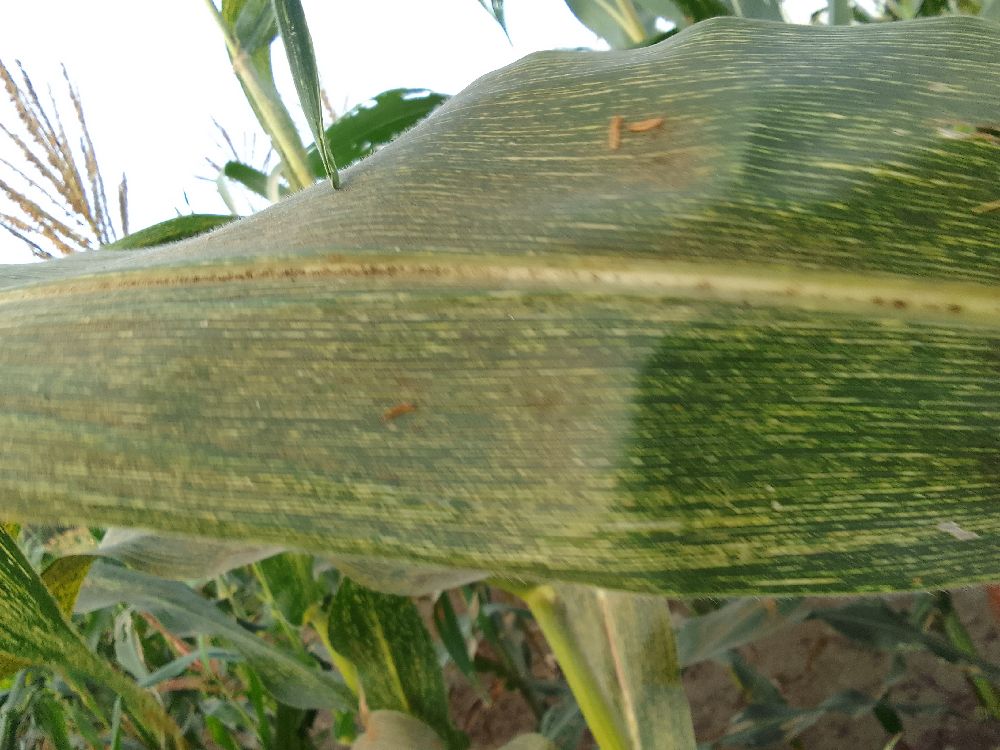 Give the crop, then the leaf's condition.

maize, maize streak virus
